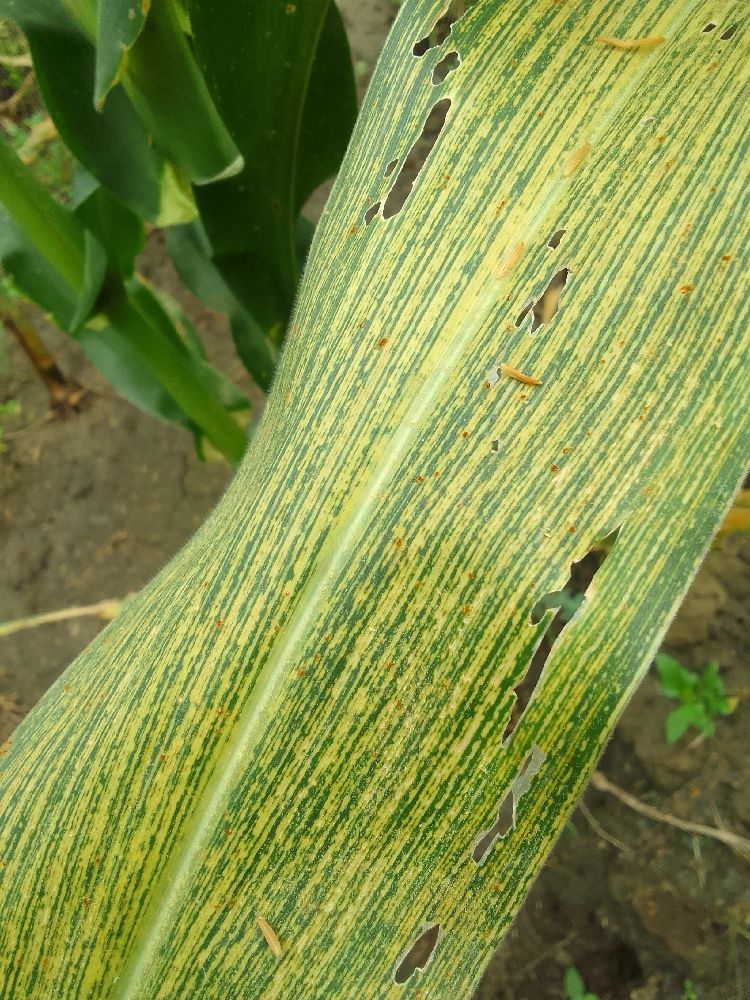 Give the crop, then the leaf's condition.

maize, maize streak virus
